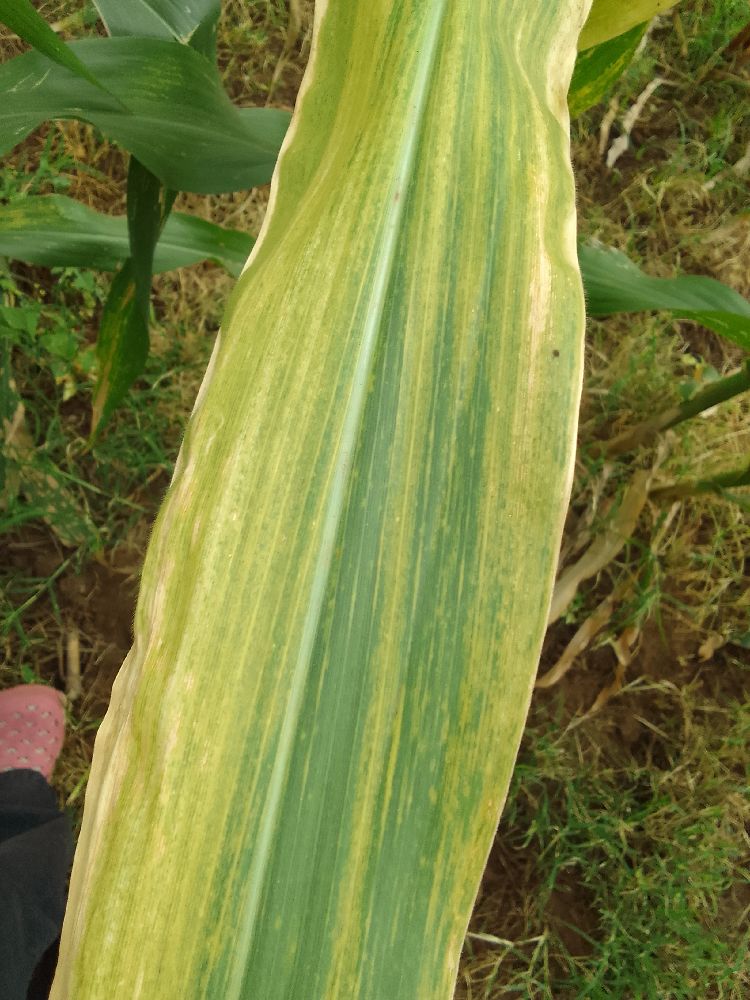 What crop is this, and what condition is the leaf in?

maize, maize lethal necrosis
